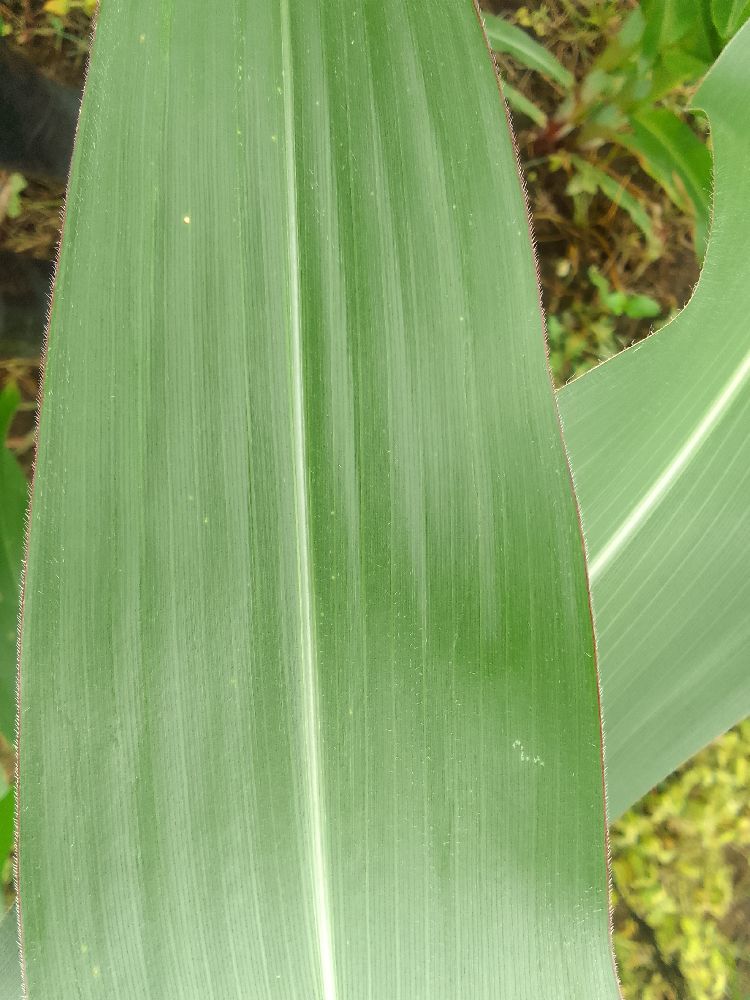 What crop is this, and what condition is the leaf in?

maize, healthy
